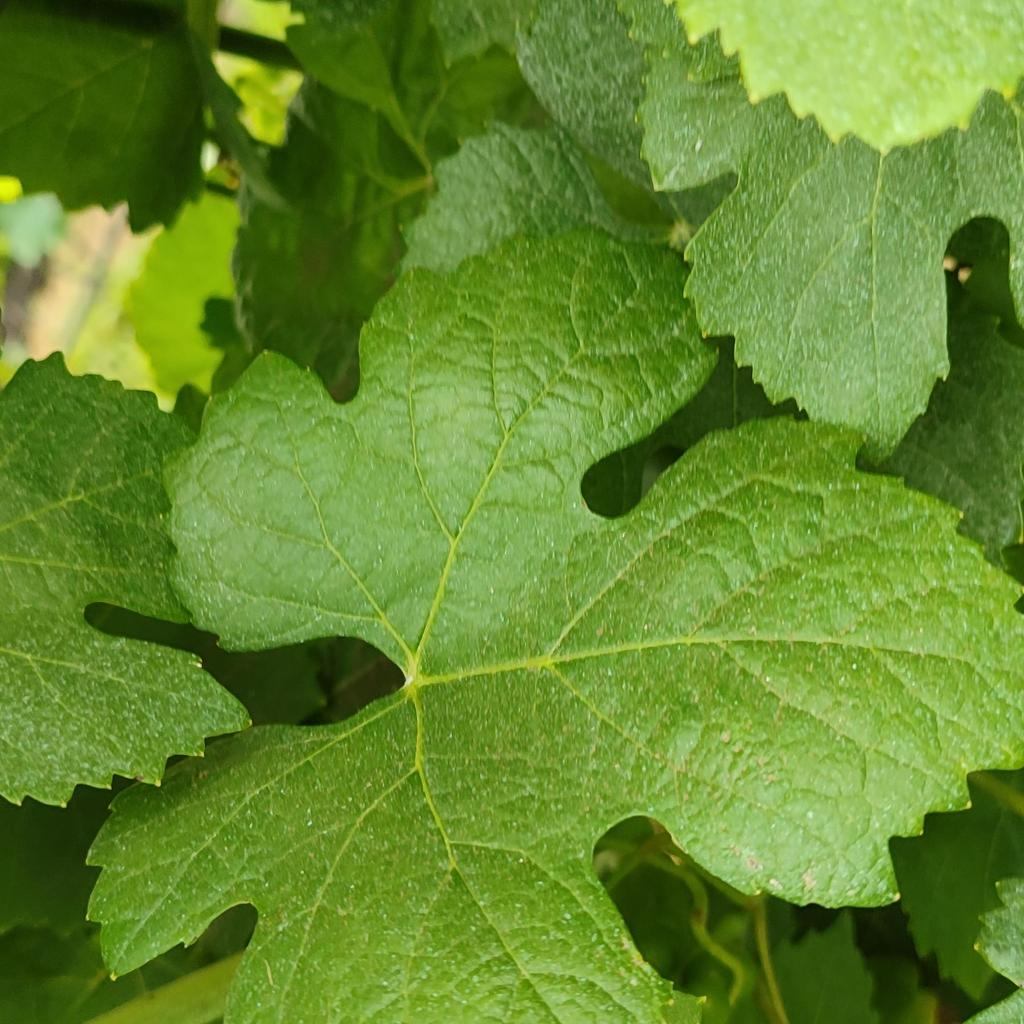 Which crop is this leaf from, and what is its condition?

grapevine, healthy
